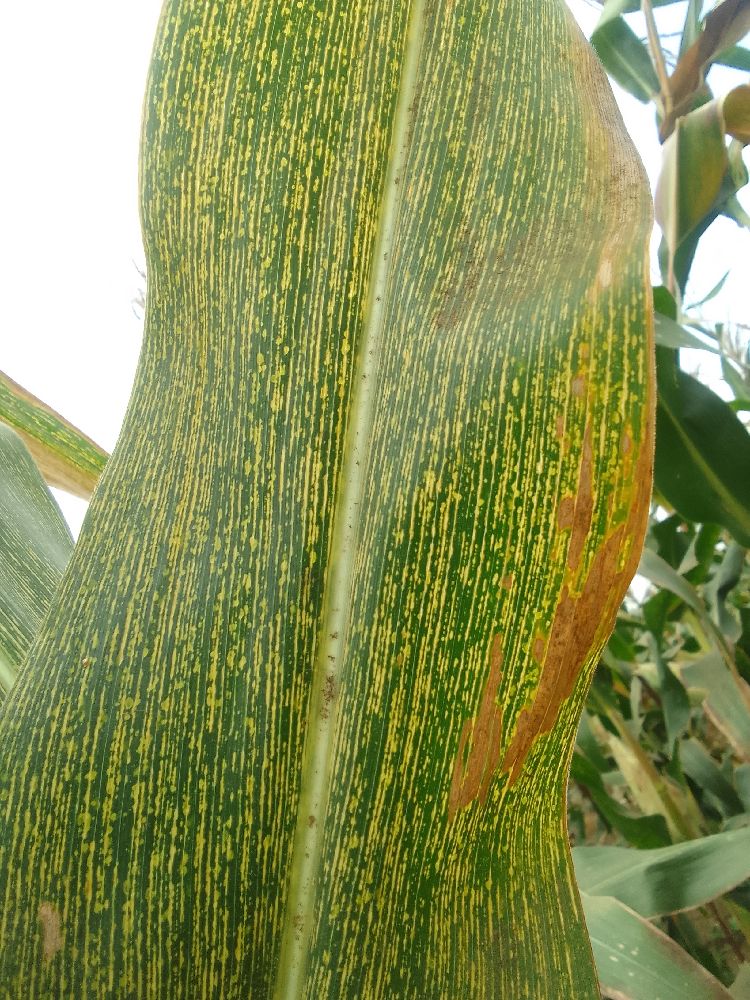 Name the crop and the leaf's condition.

maize, maize streak virus
